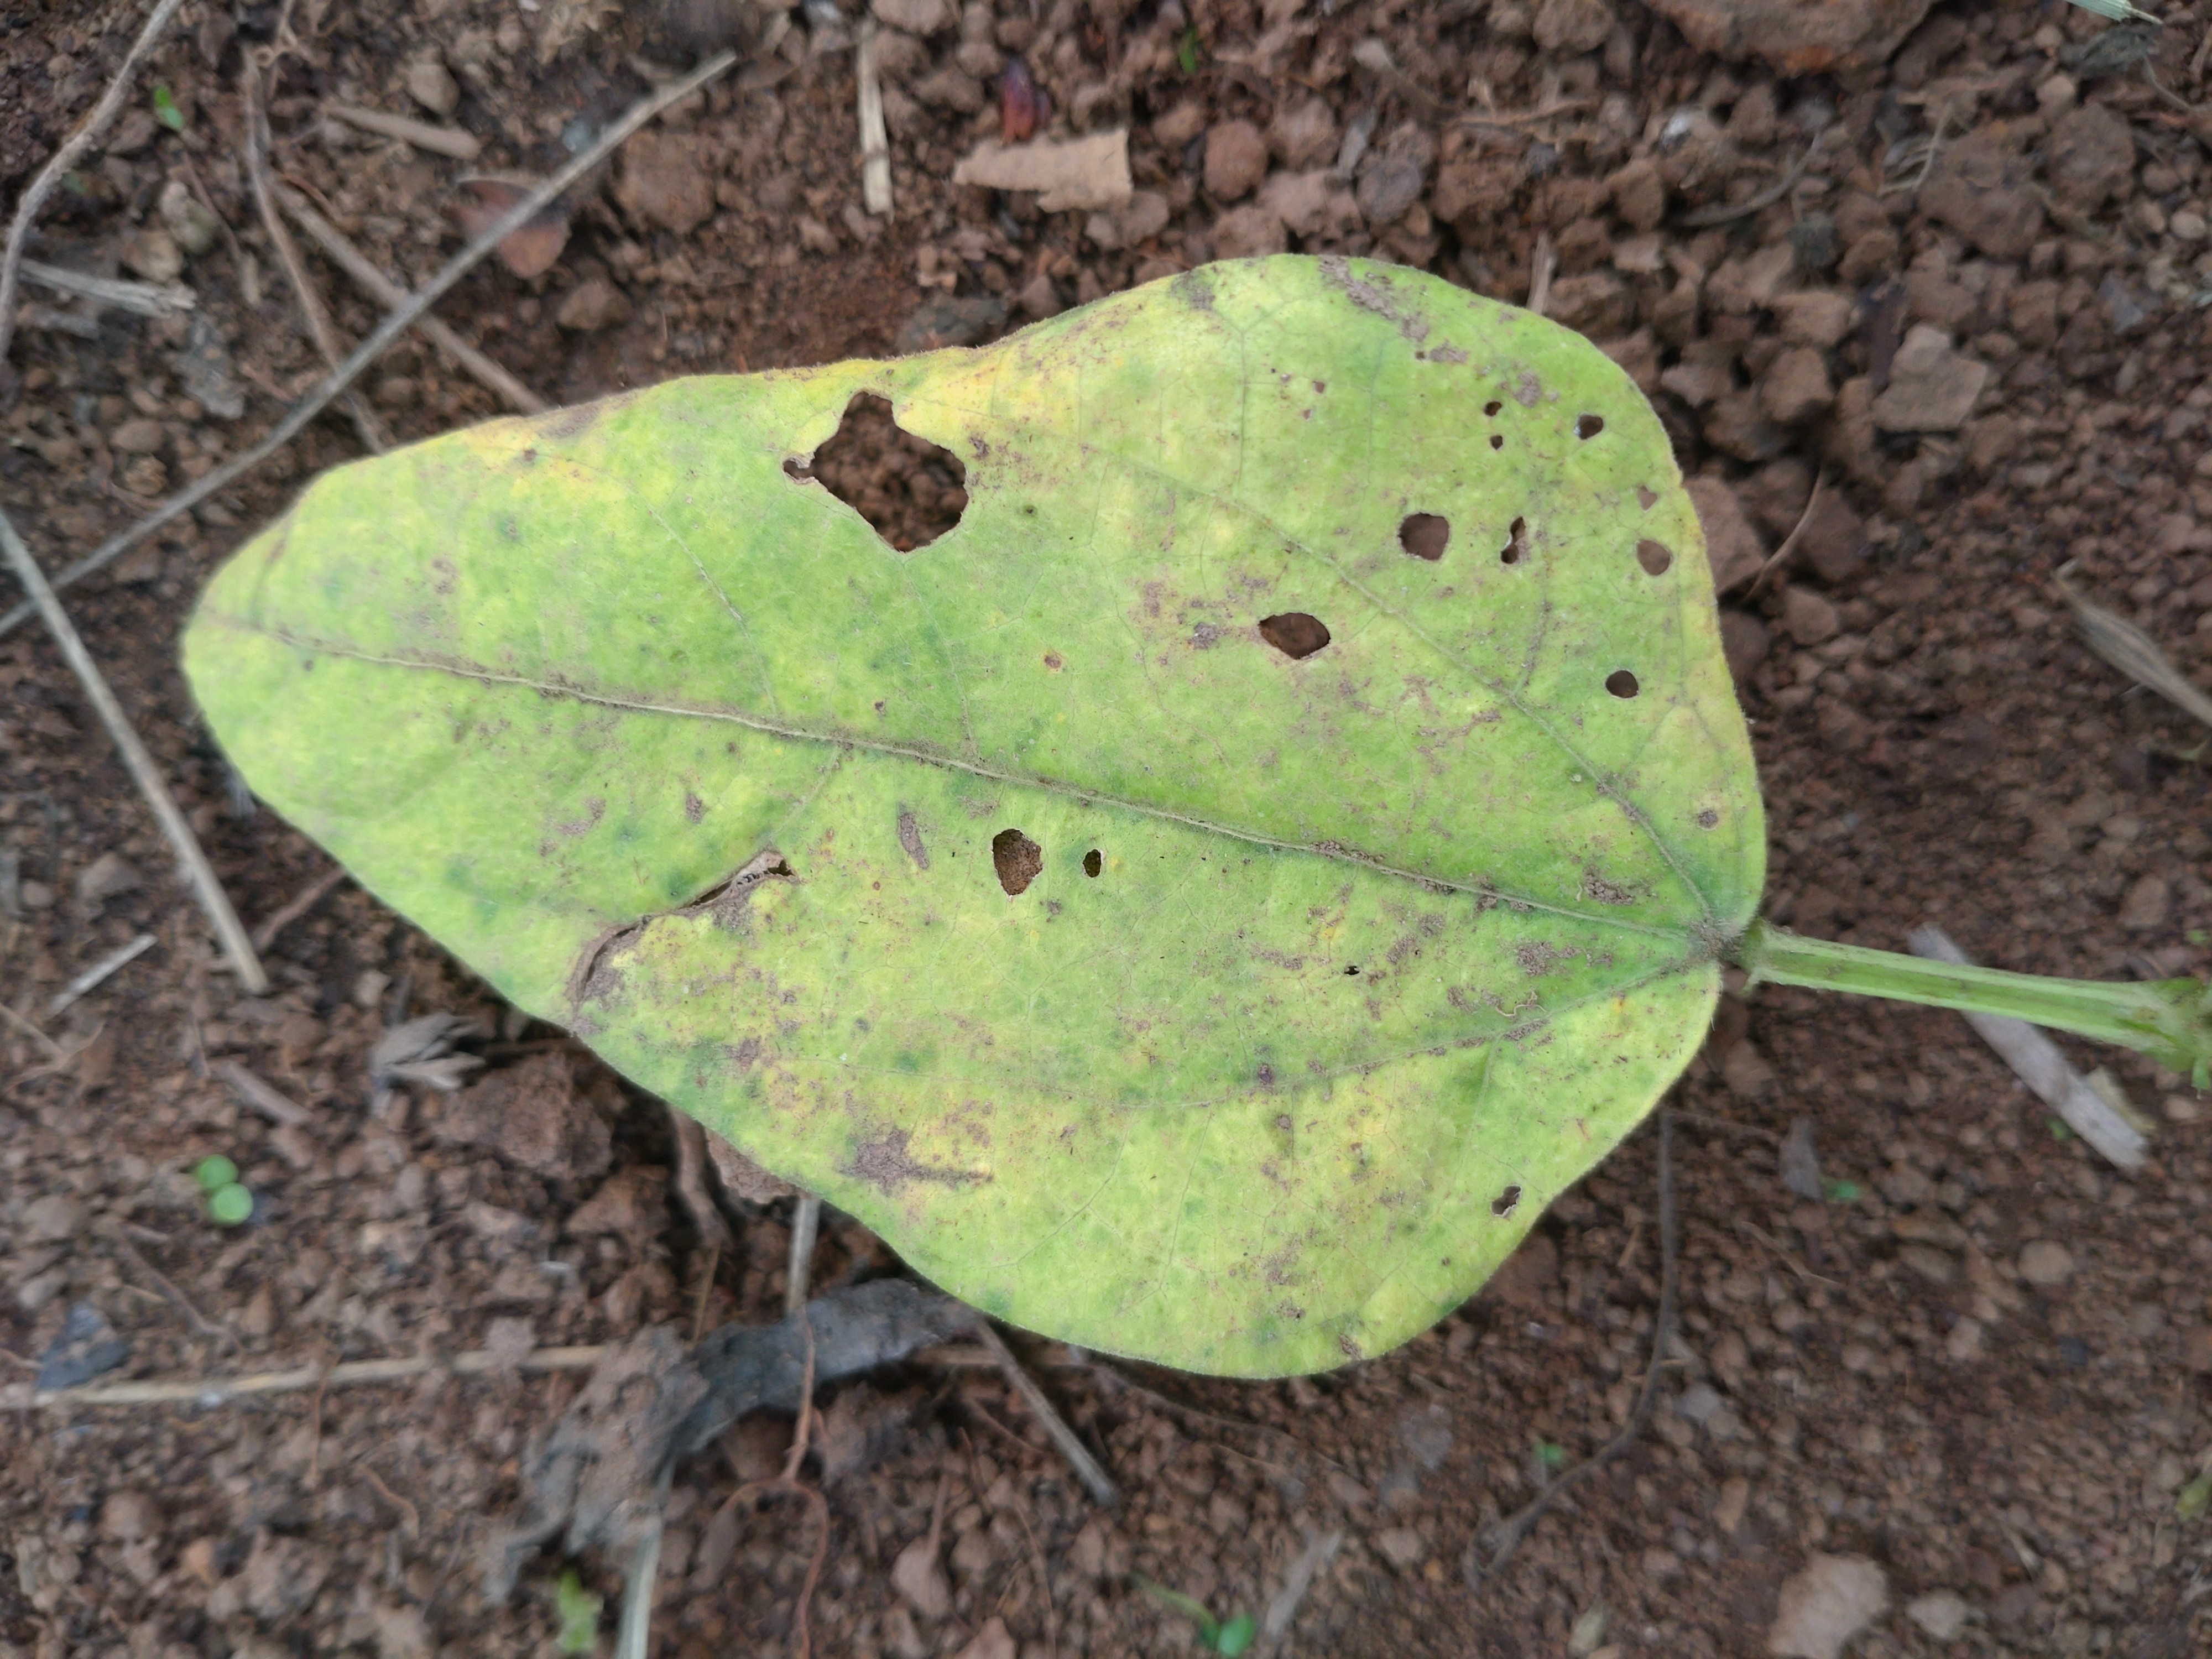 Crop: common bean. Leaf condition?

rust
